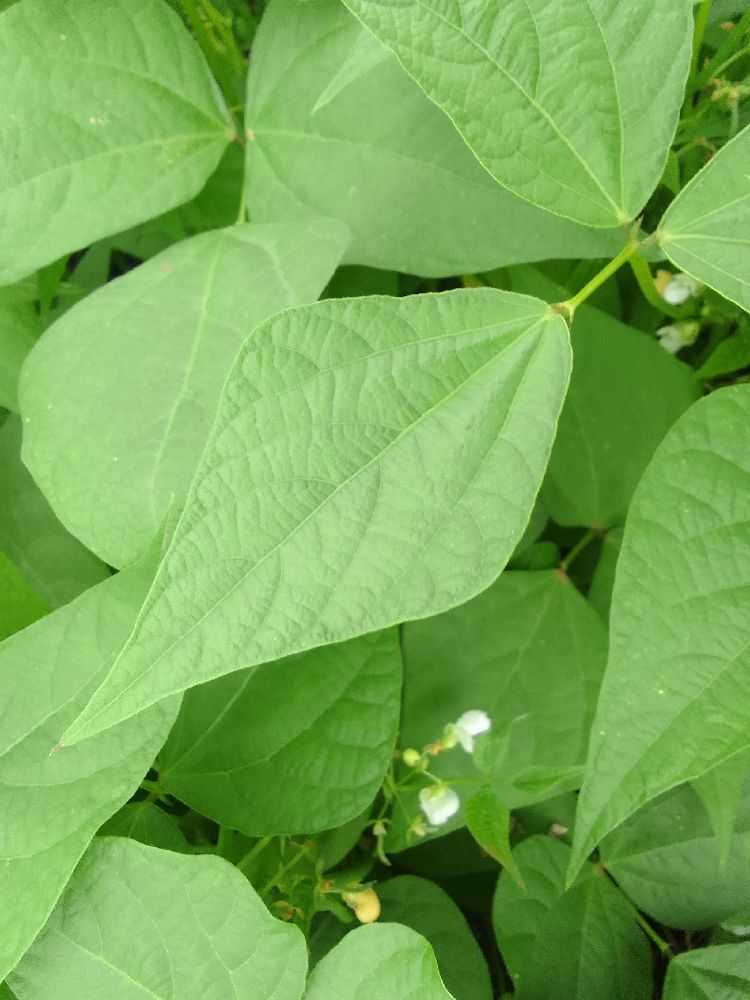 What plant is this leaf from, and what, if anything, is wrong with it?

common bean, healthy
